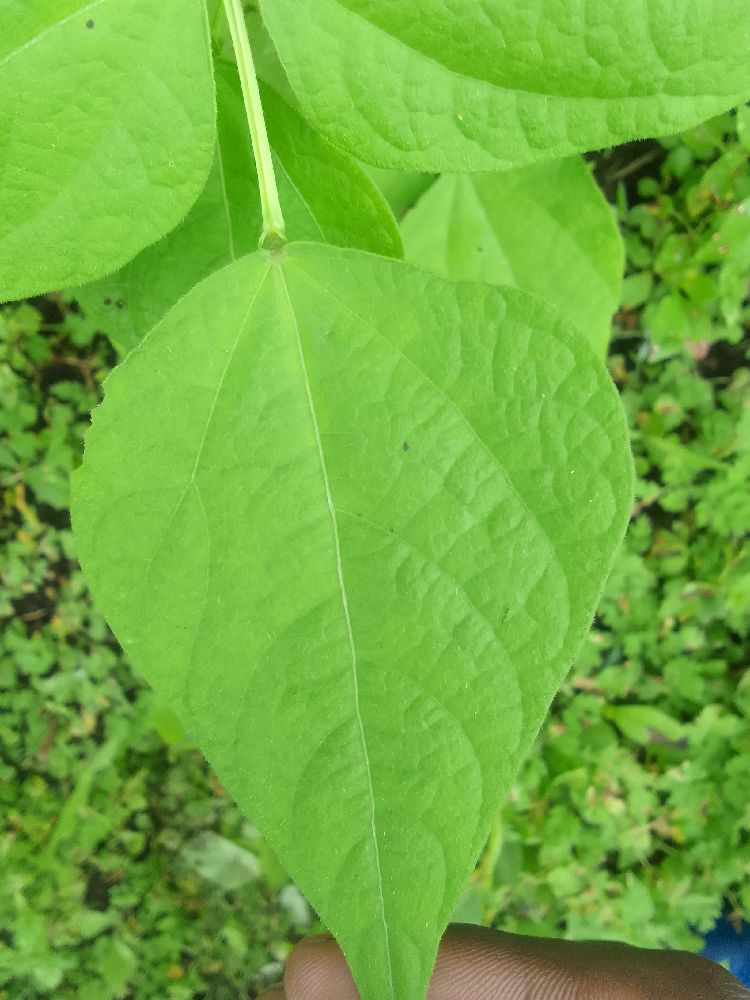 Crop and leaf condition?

common bean, healthy
